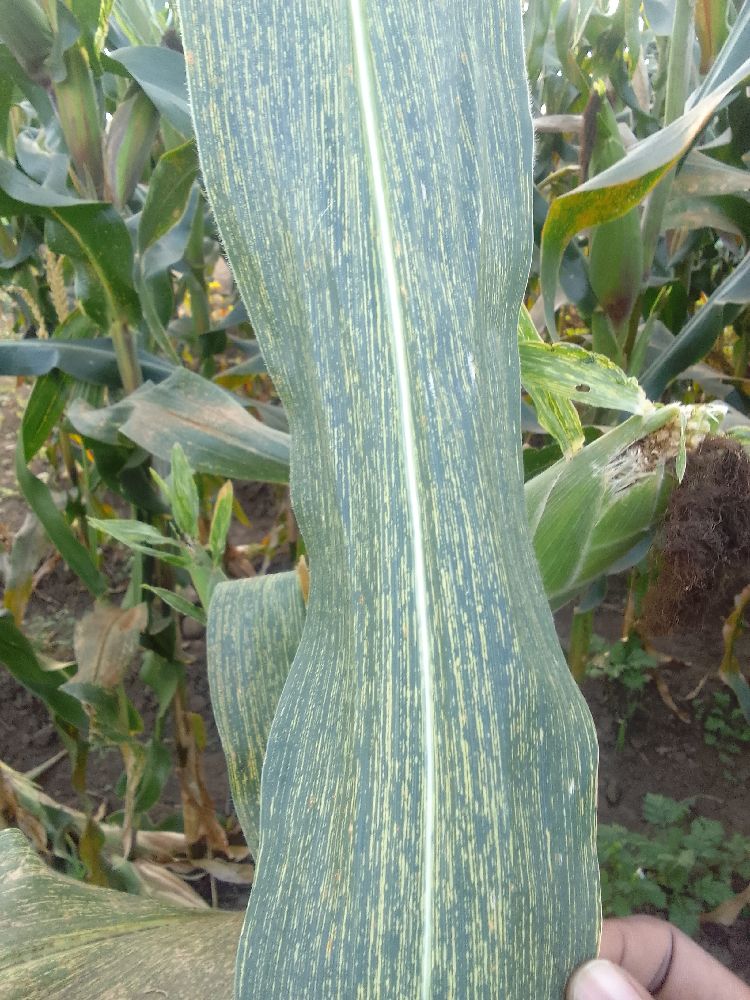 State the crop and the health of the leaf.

maize, maize streak virus
